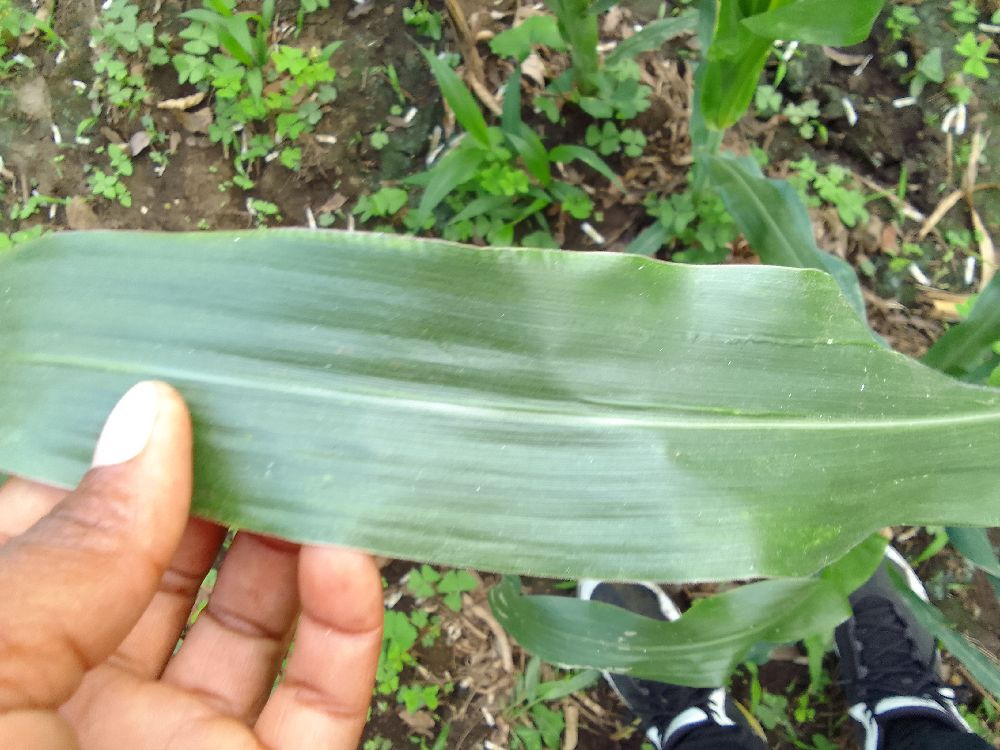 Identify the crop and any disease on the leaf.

maize, healthy
